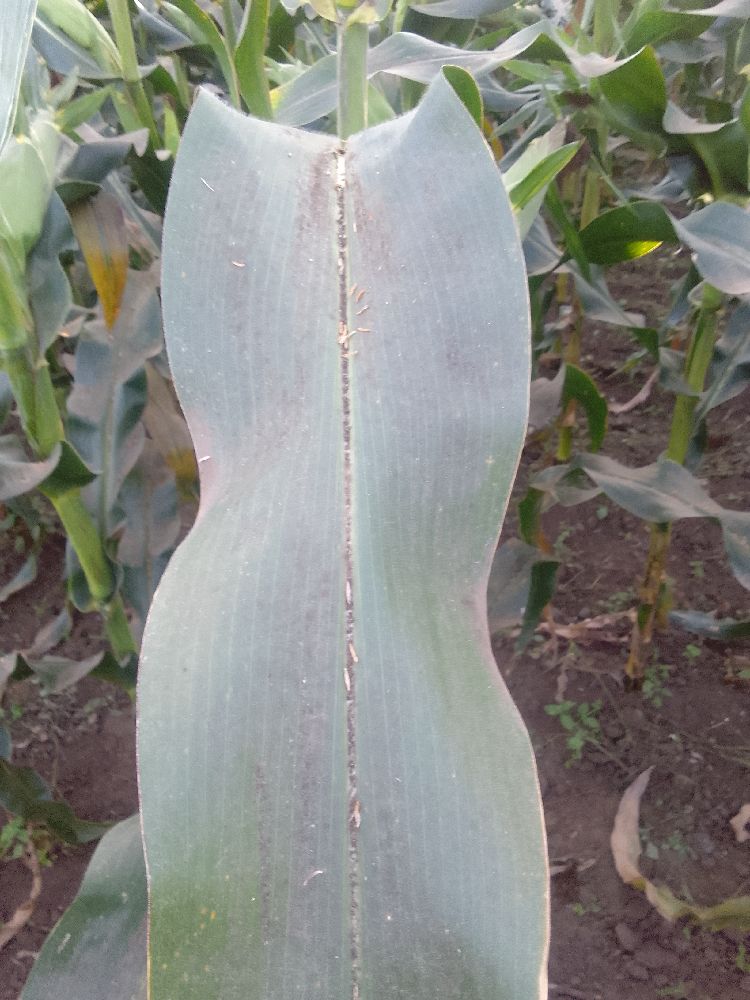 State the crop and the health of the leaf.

maize, healthy
